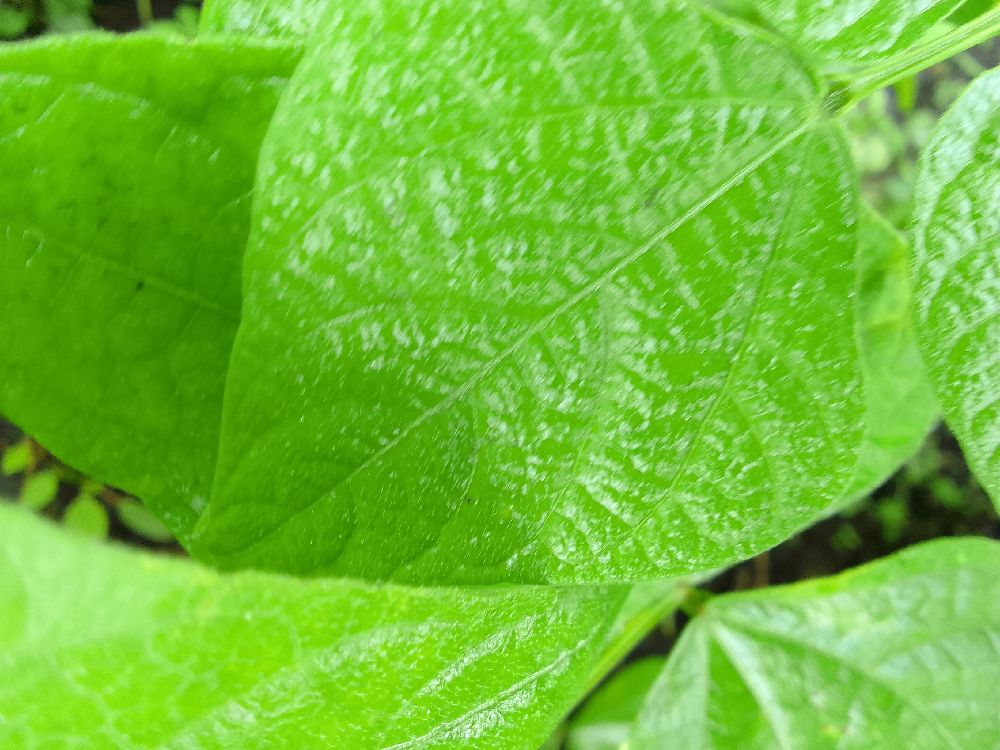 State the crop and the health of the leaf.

common bean, healthy
